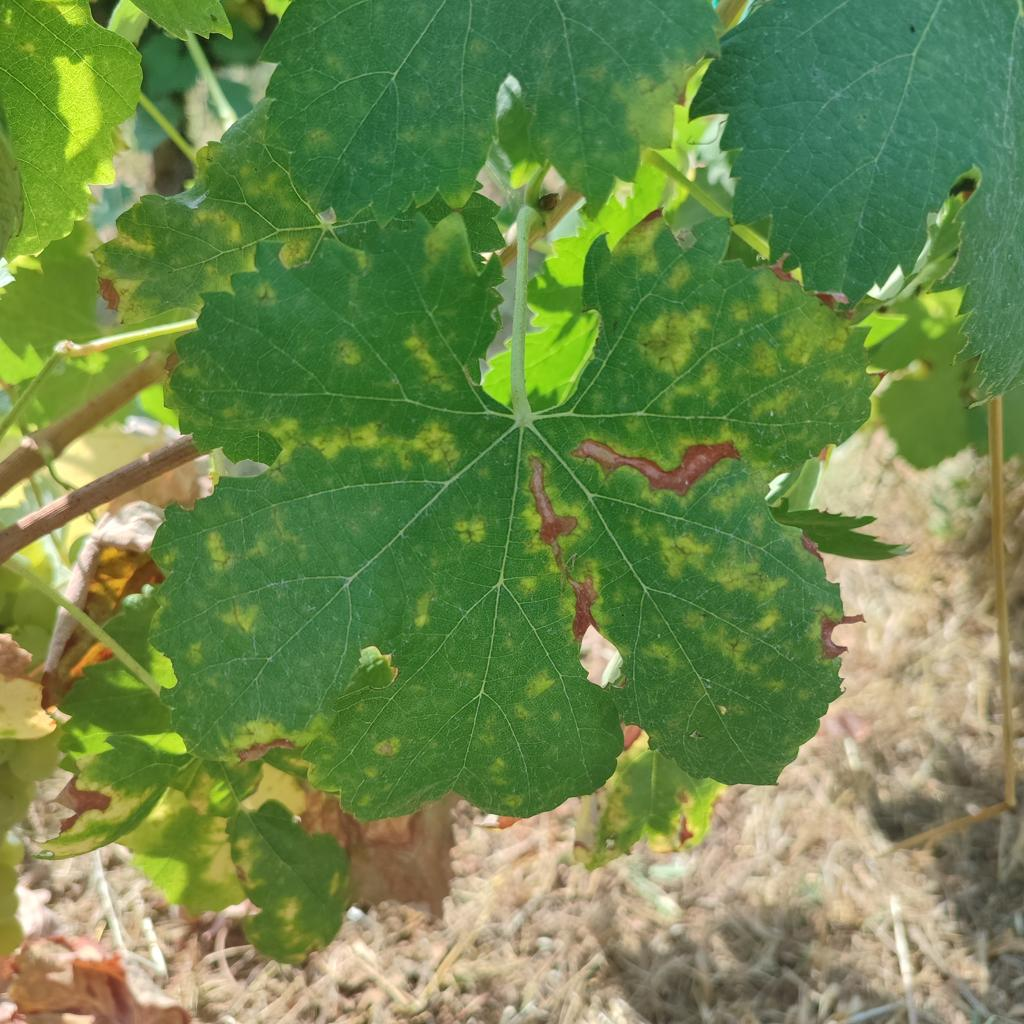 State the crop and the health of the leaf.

grapevine, esca complex
